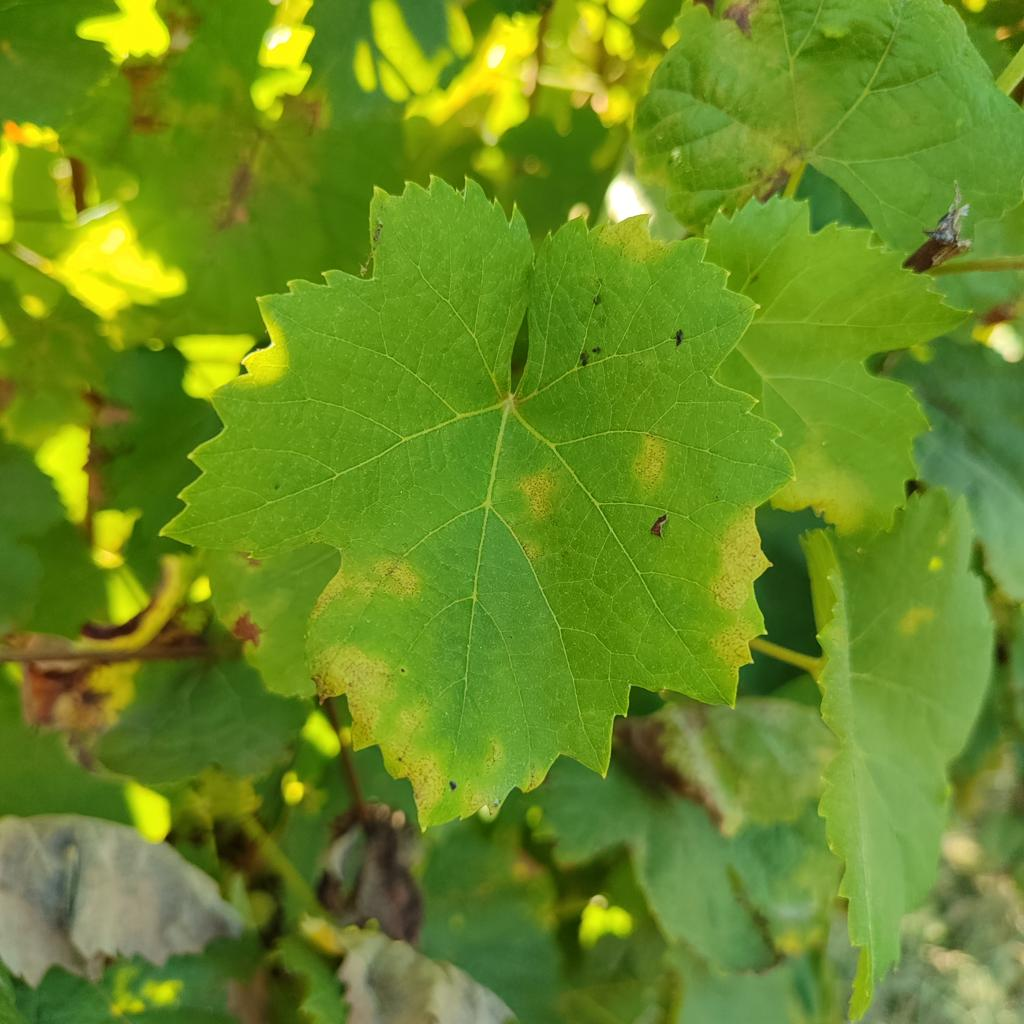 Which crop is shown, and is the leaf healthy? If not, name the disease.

grapevine, downy mildew
